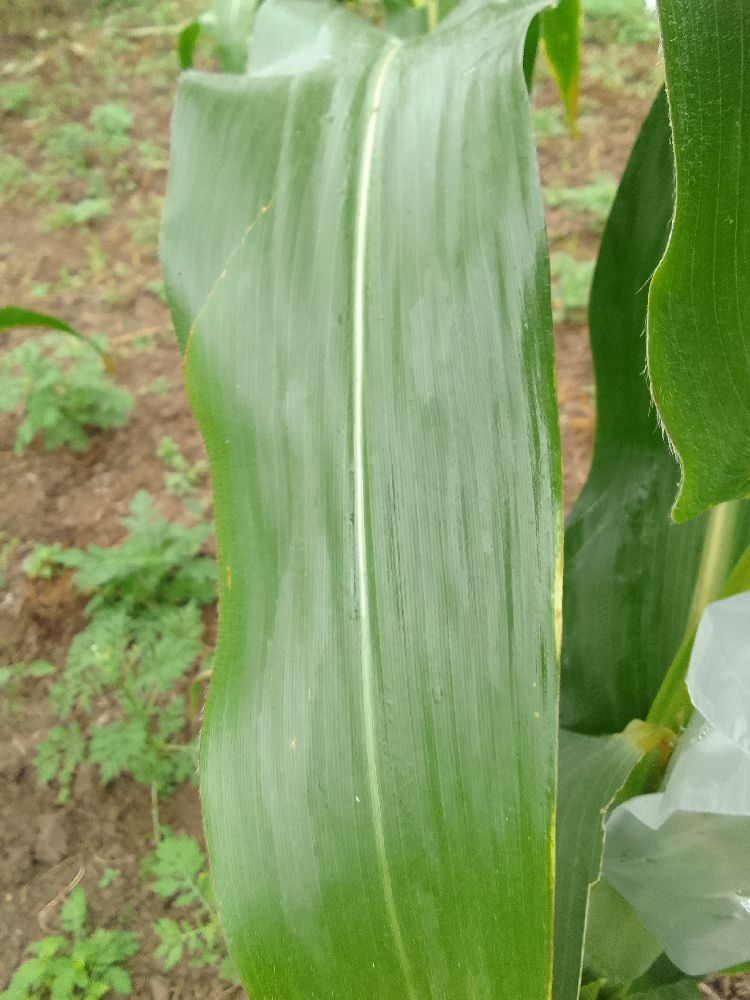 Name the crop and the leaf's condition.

maize, healthy
